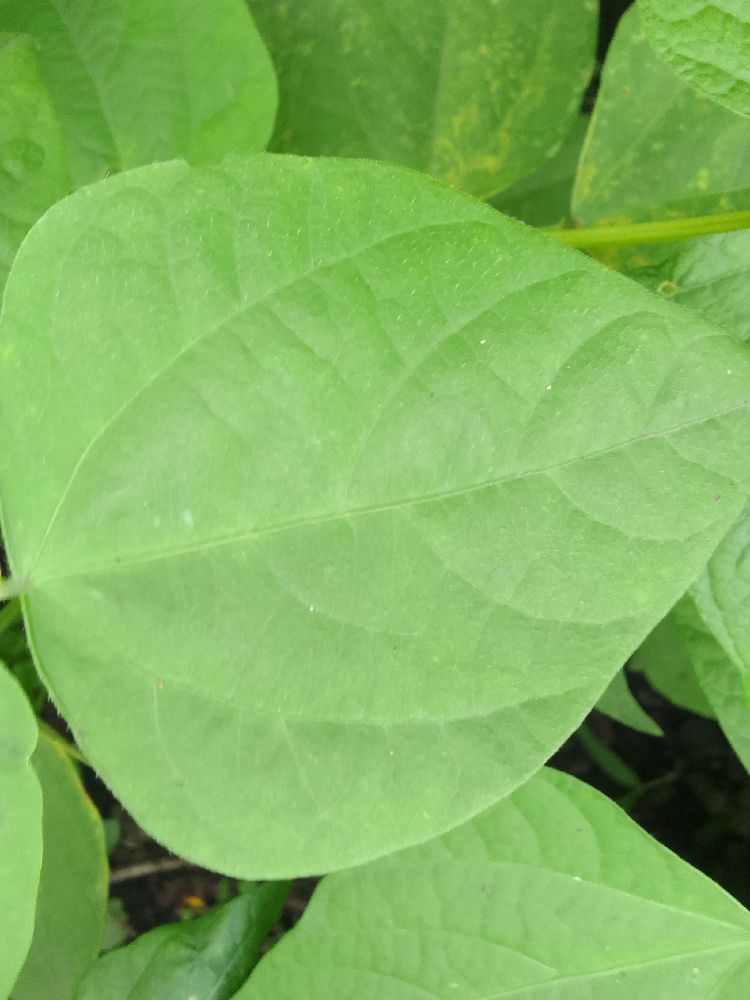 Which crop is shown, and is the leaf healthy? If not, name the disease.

common bean, healthy
